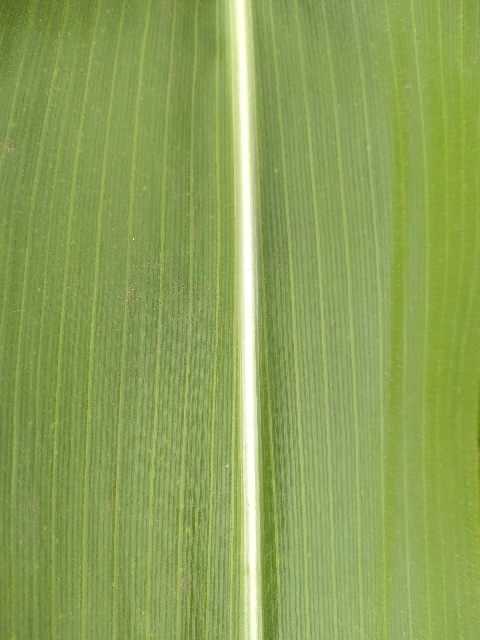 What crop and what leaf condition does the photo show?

maize, healthy
